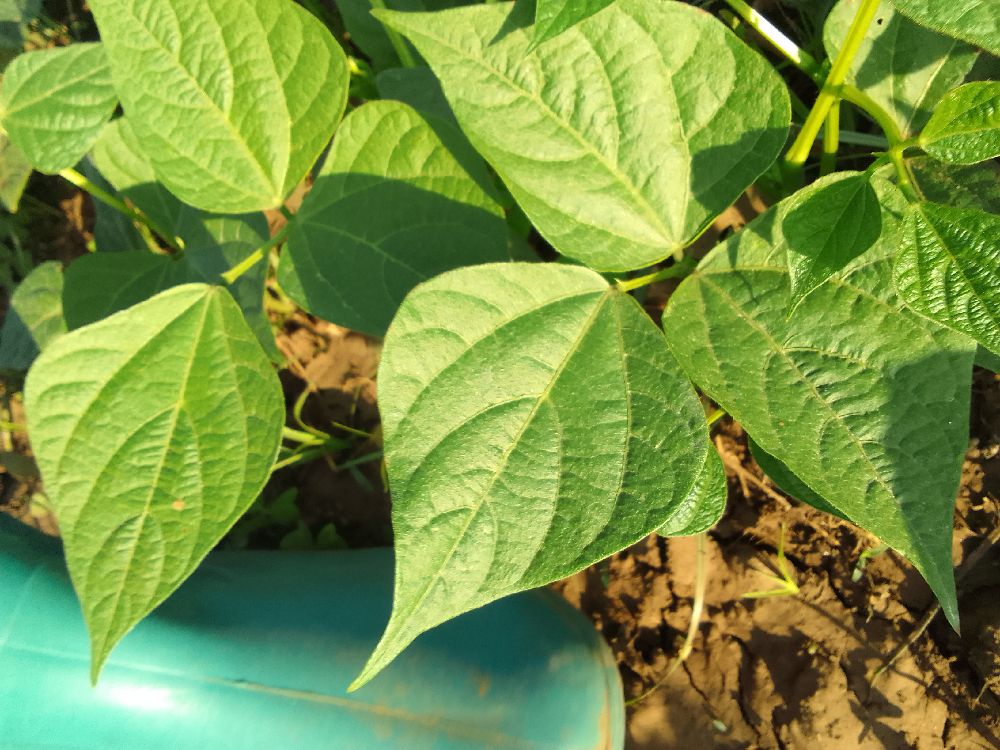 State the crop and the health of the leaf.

common bean, healthy
